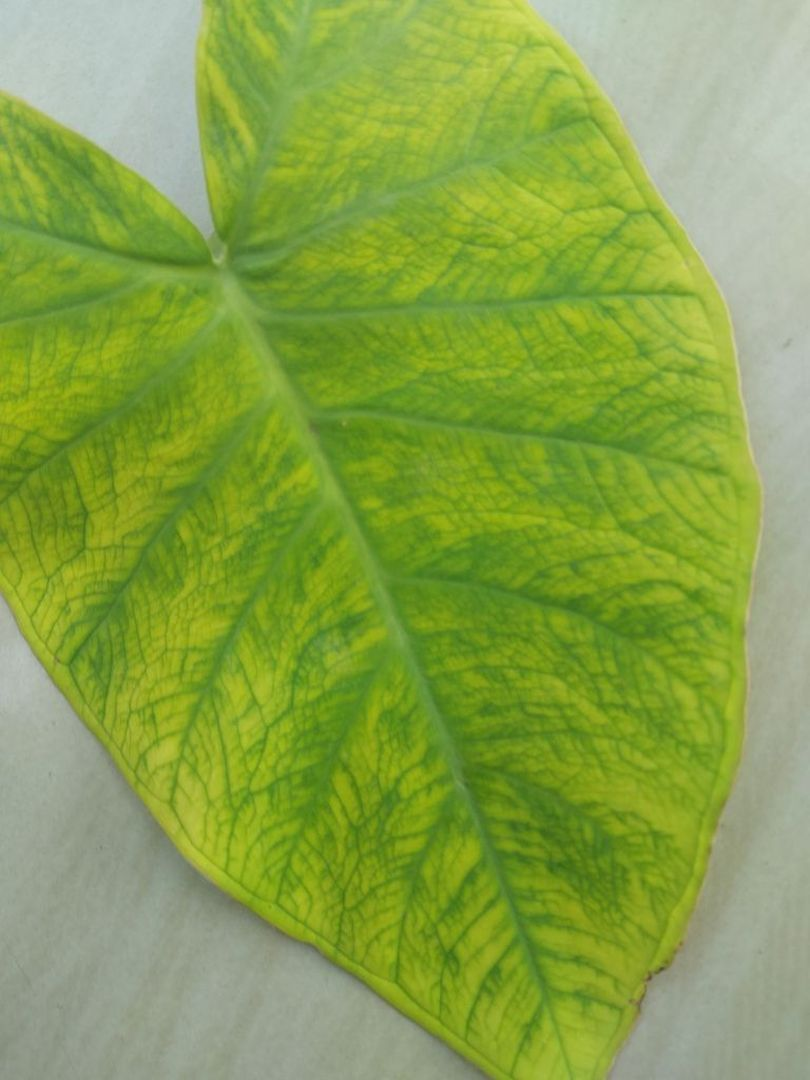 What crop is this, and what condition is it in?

taro, mosaic
